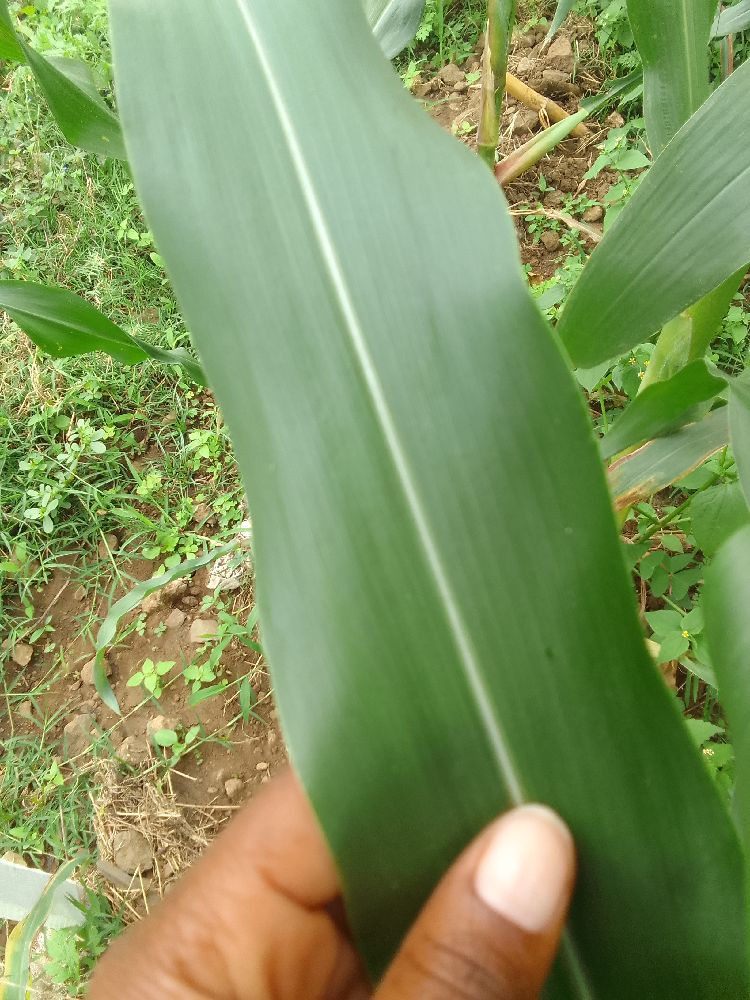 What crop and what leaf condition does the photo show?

maize, healthy
